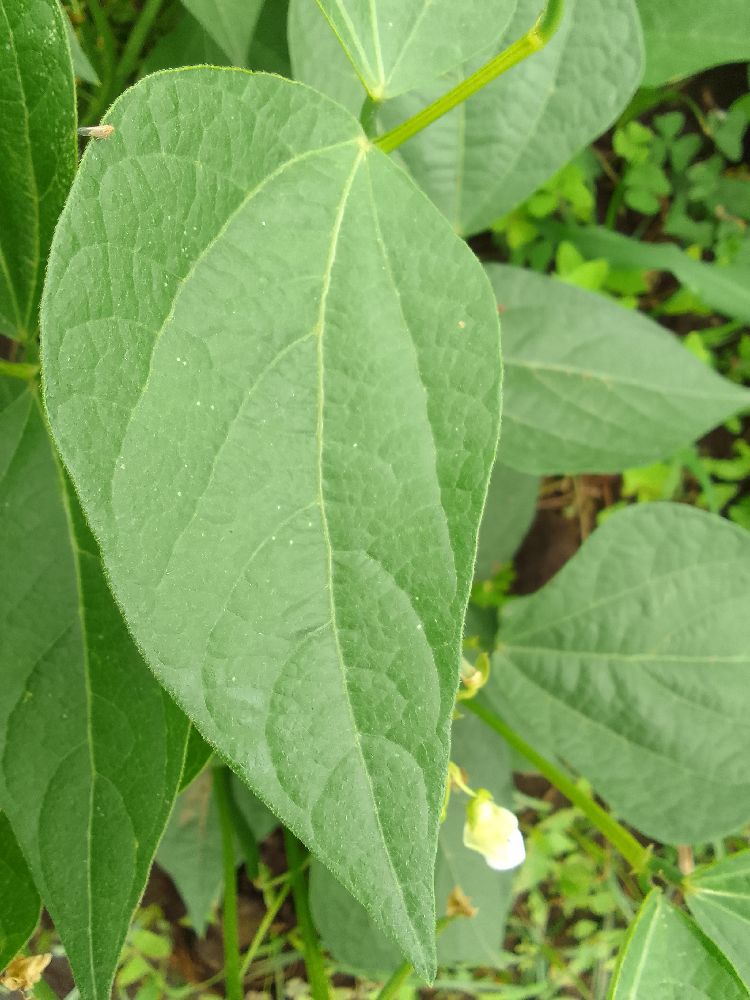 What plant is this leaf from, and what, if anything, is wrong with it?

common bean, healthy
